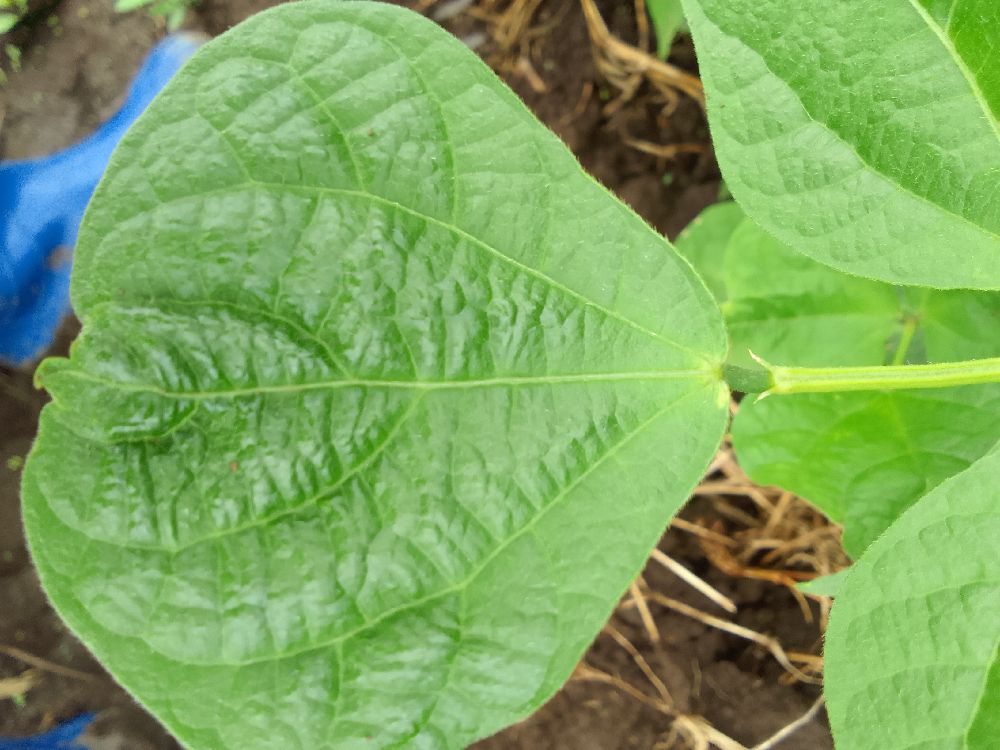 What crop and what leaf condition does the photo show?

common bean, healthy
